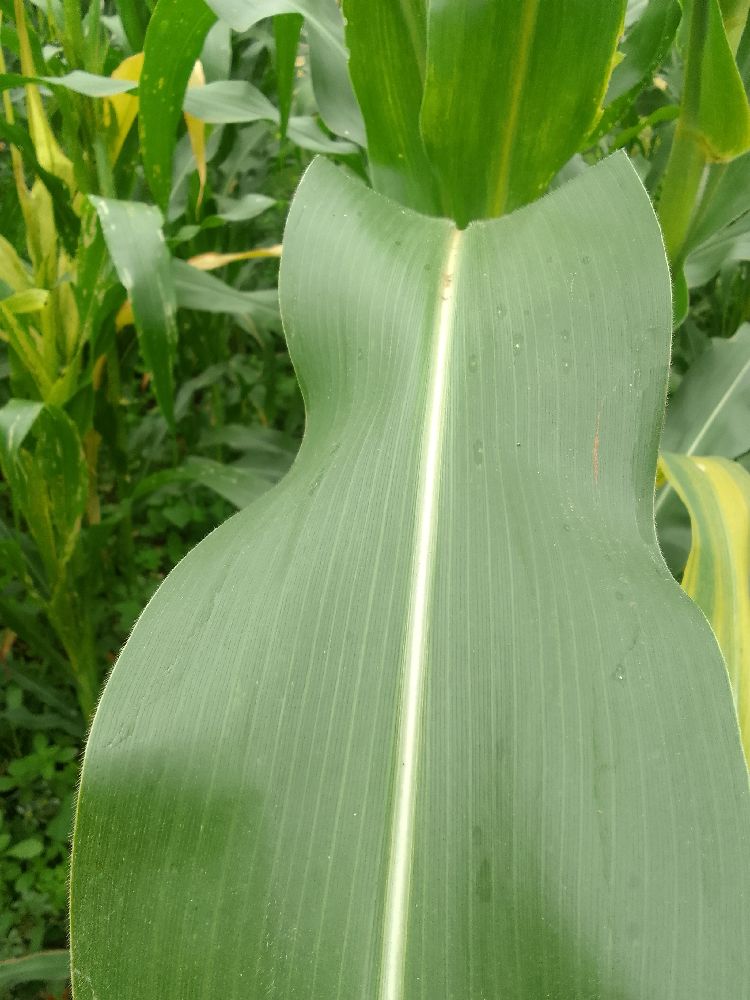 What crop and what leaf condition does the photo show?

maize, healthy
